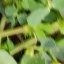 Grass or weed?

unstructured weed
